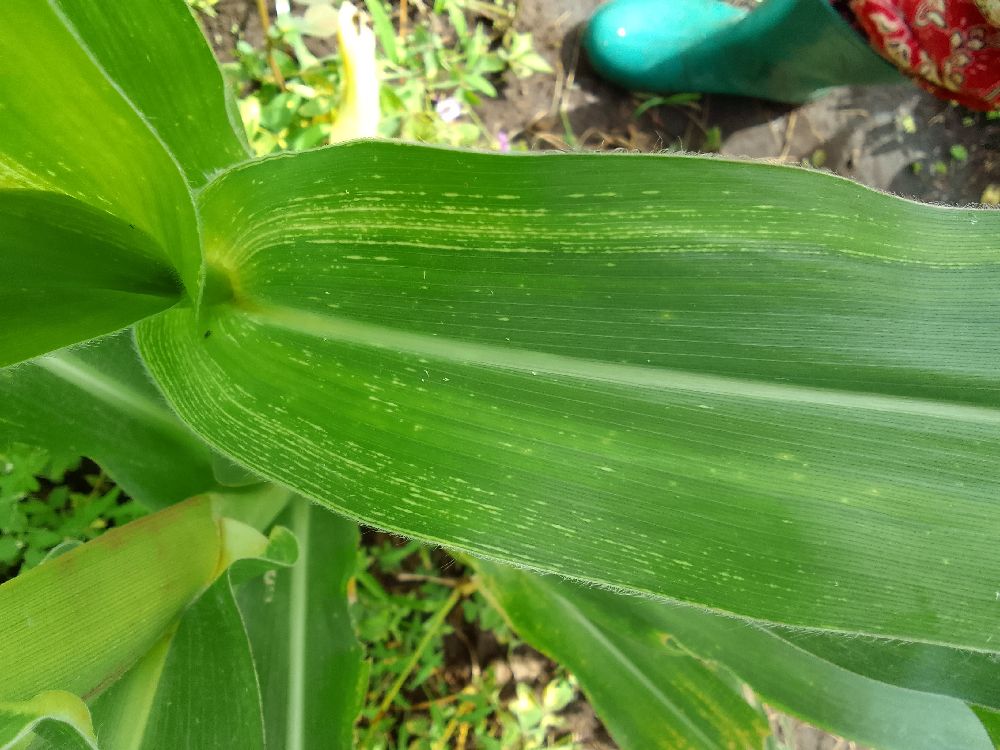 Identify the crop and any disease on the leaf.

maize, maize streak virus
